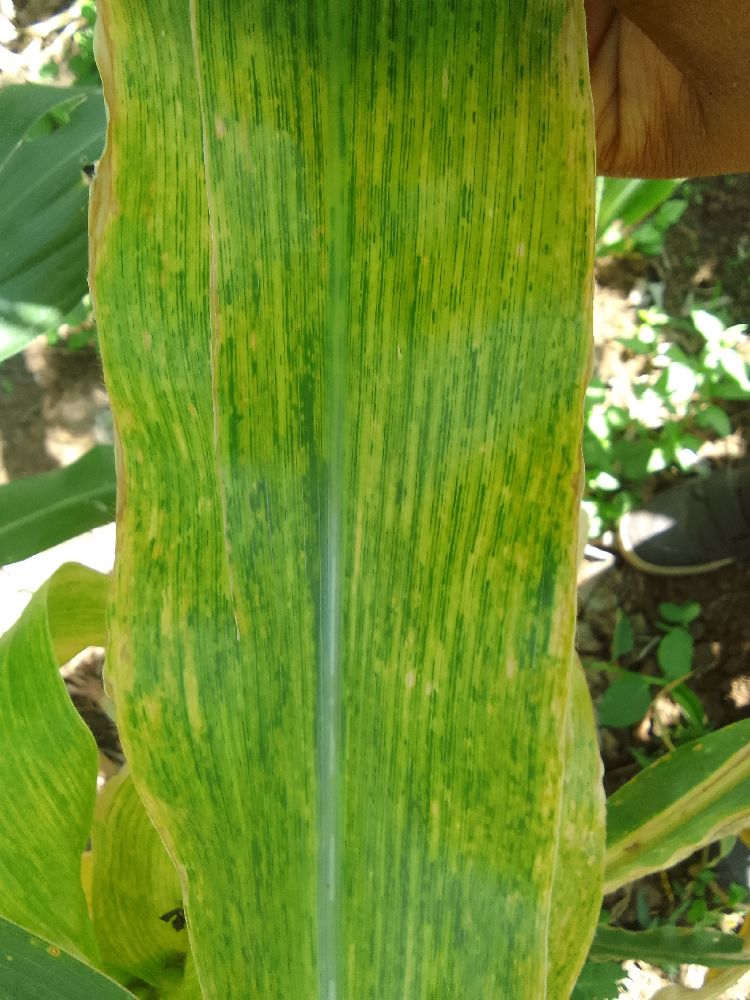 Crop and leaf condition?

maize, maize lethal necrosis
